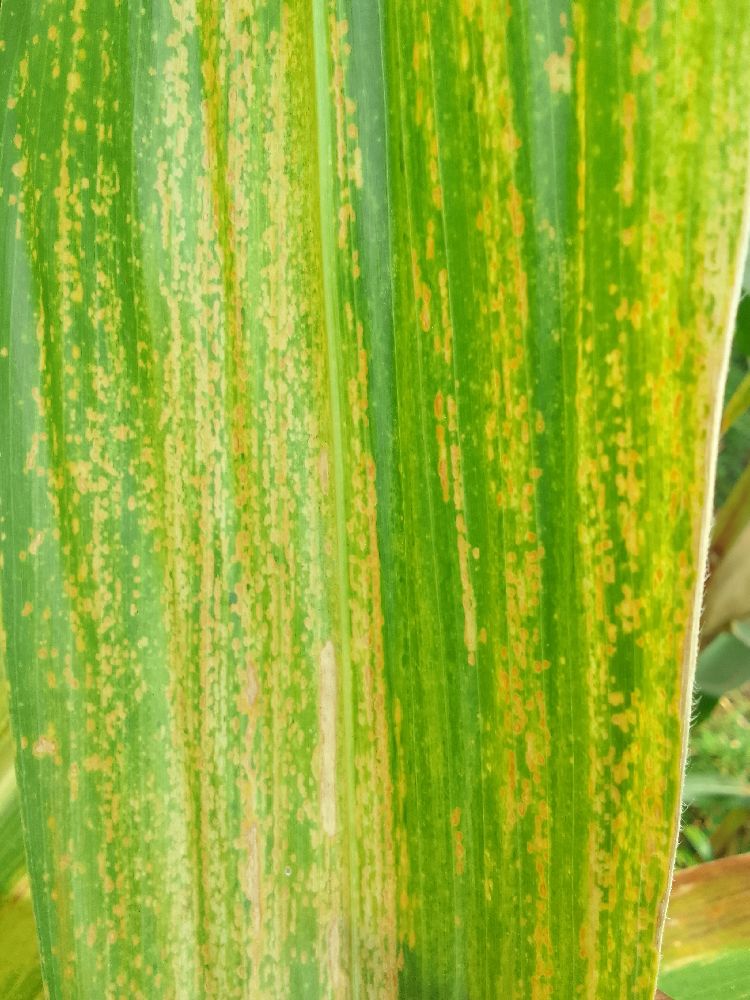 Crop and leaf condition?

maize, maize lethal necrosis
